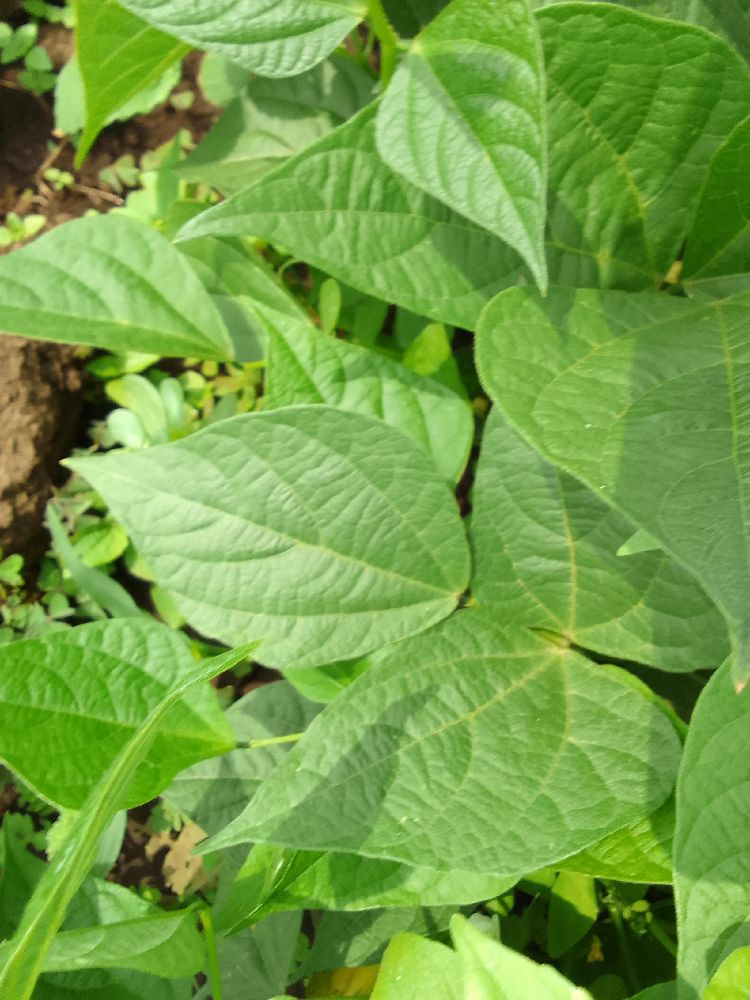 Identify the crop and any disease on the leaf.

common bean, healthy
